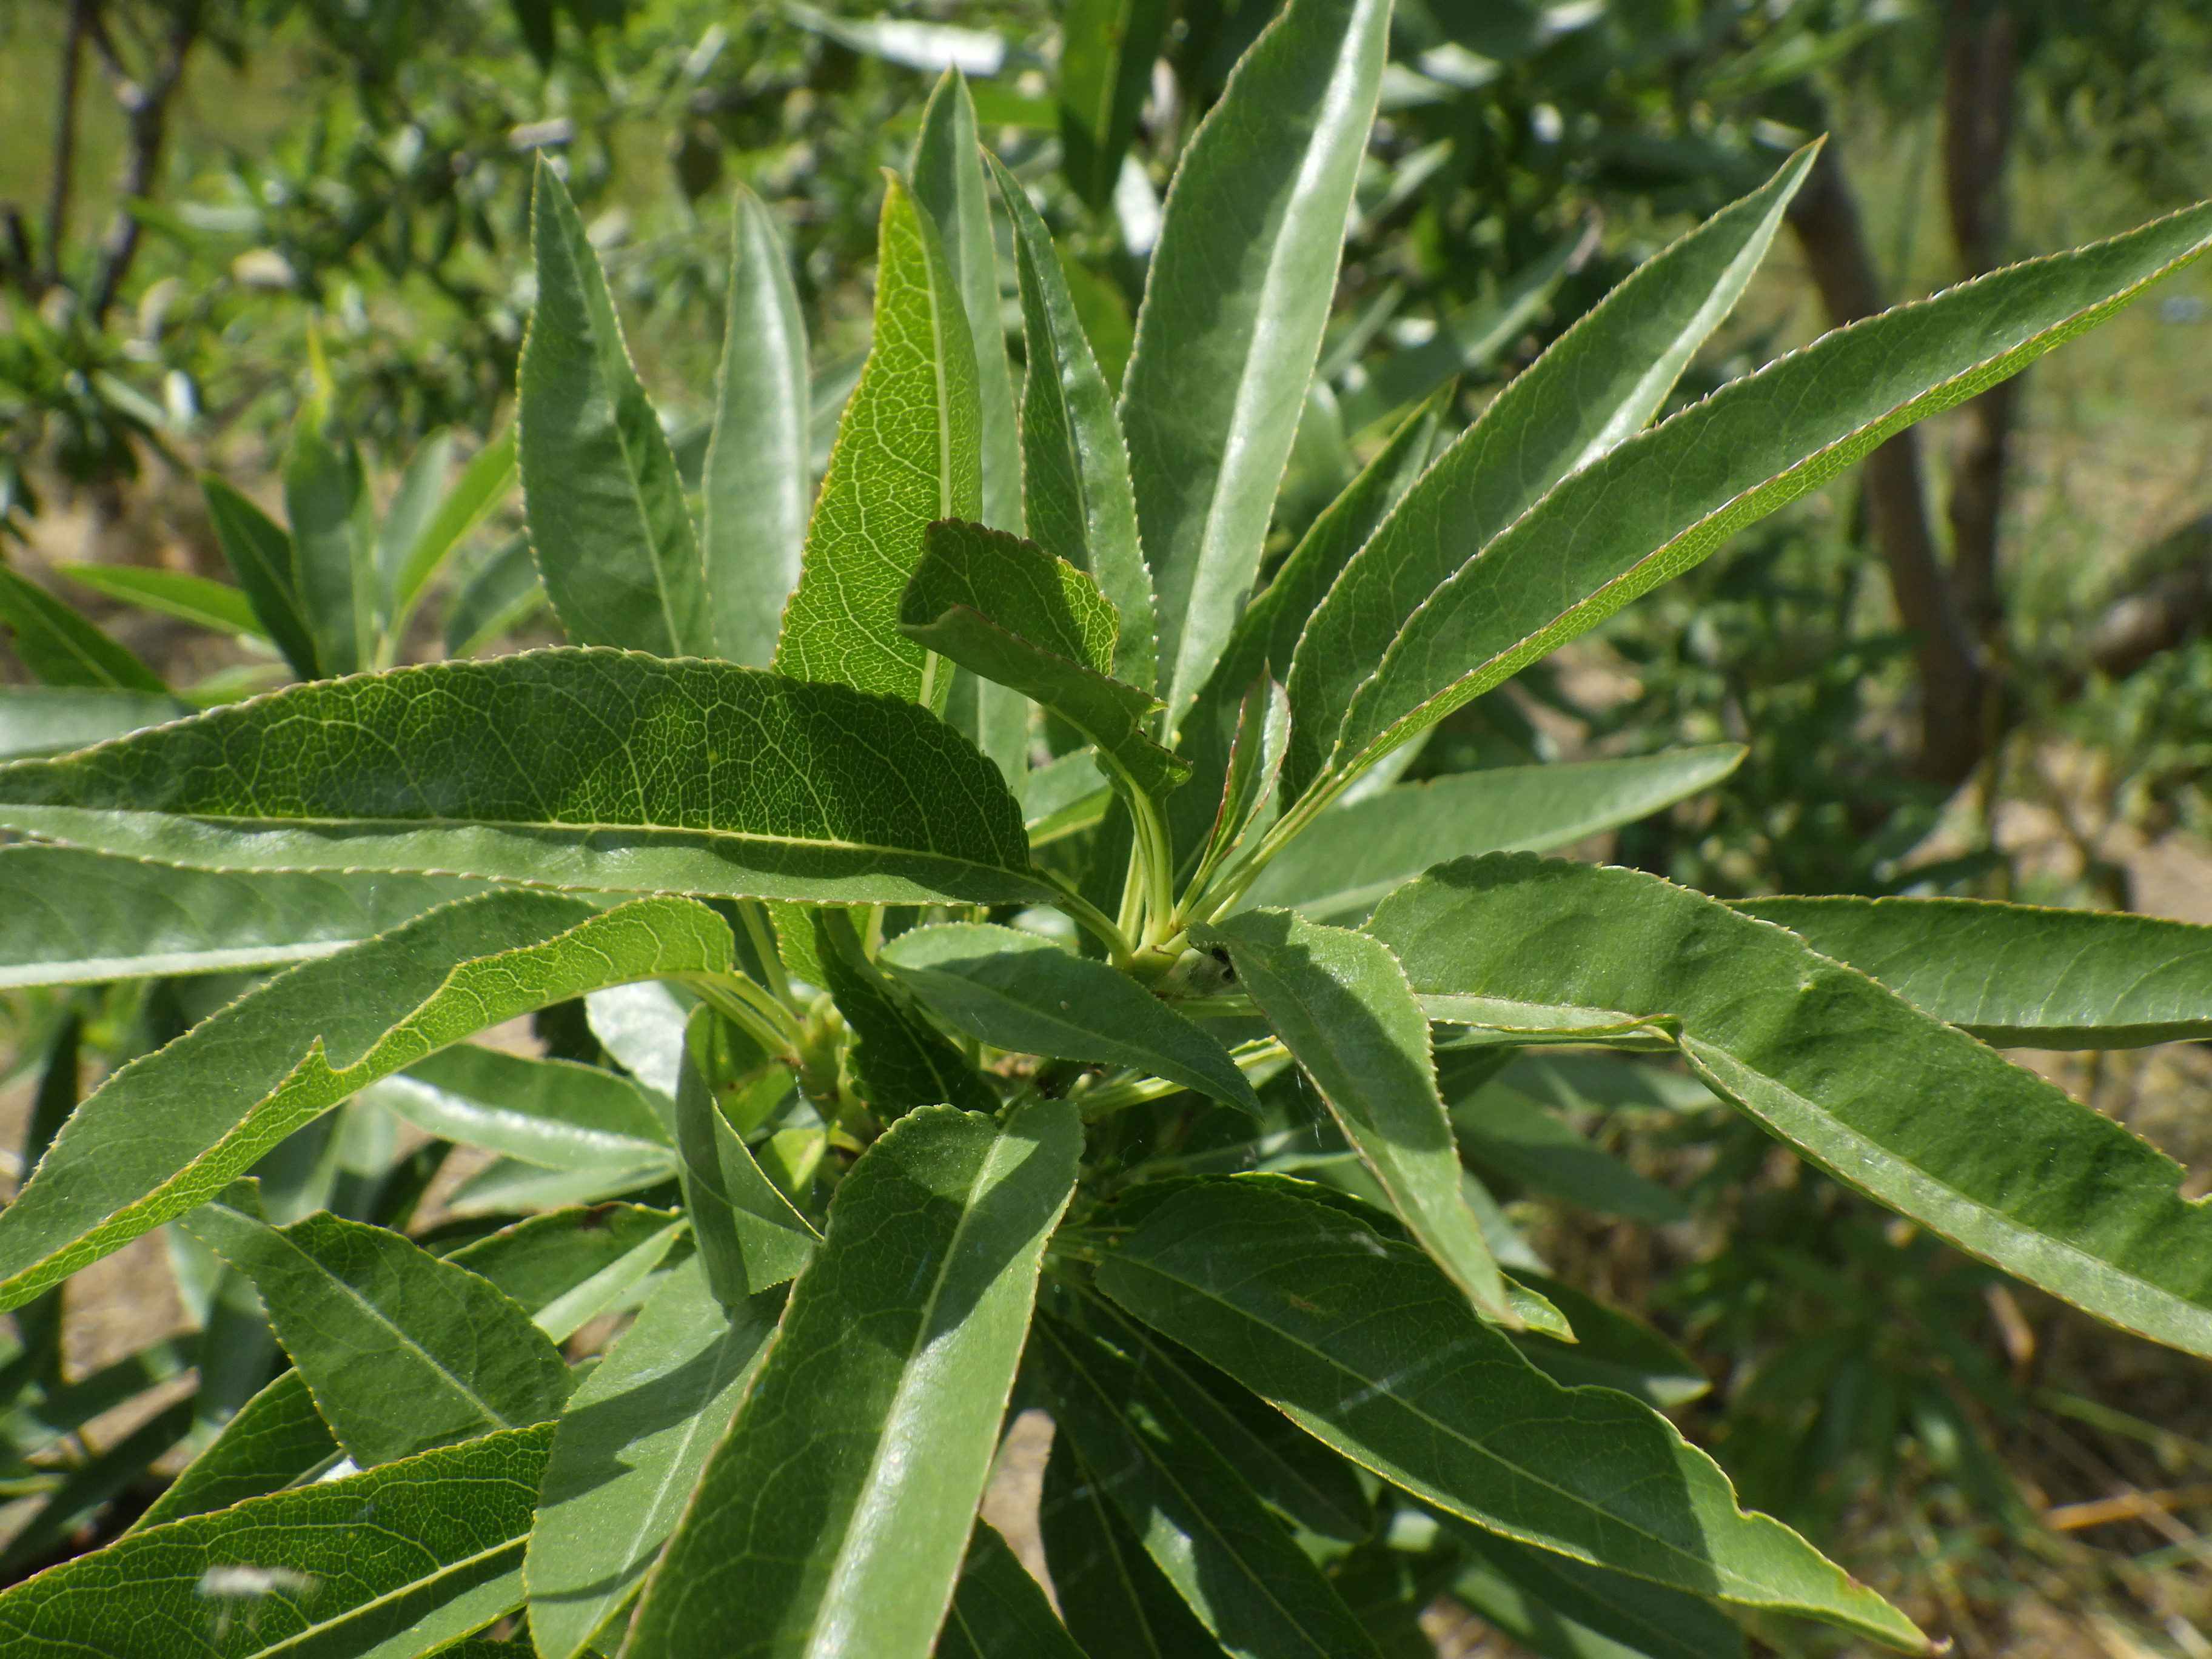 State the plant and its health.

almond, phytophagous
